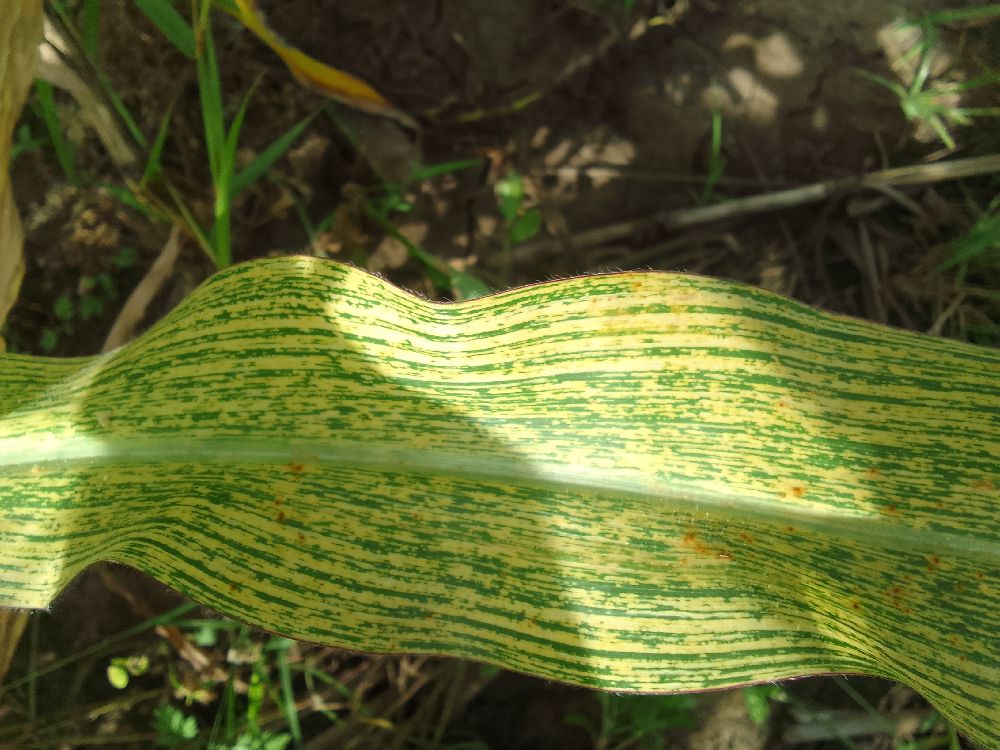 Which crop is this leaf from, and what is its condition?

maize, maize streak virus
